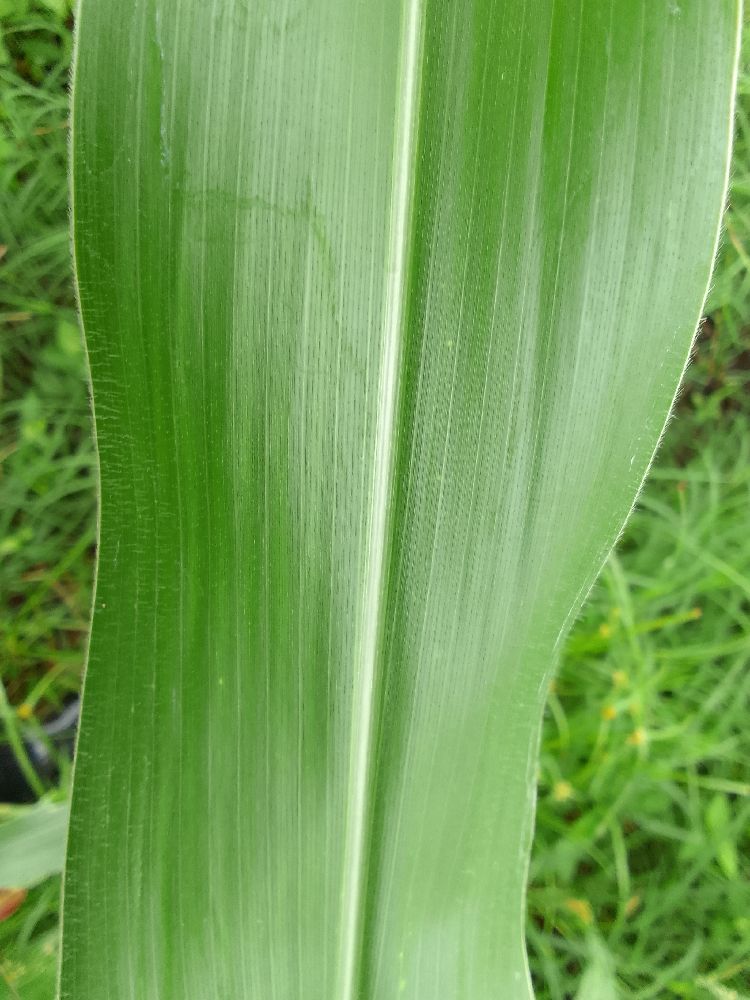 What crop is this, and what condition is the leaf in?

maize, healthy
